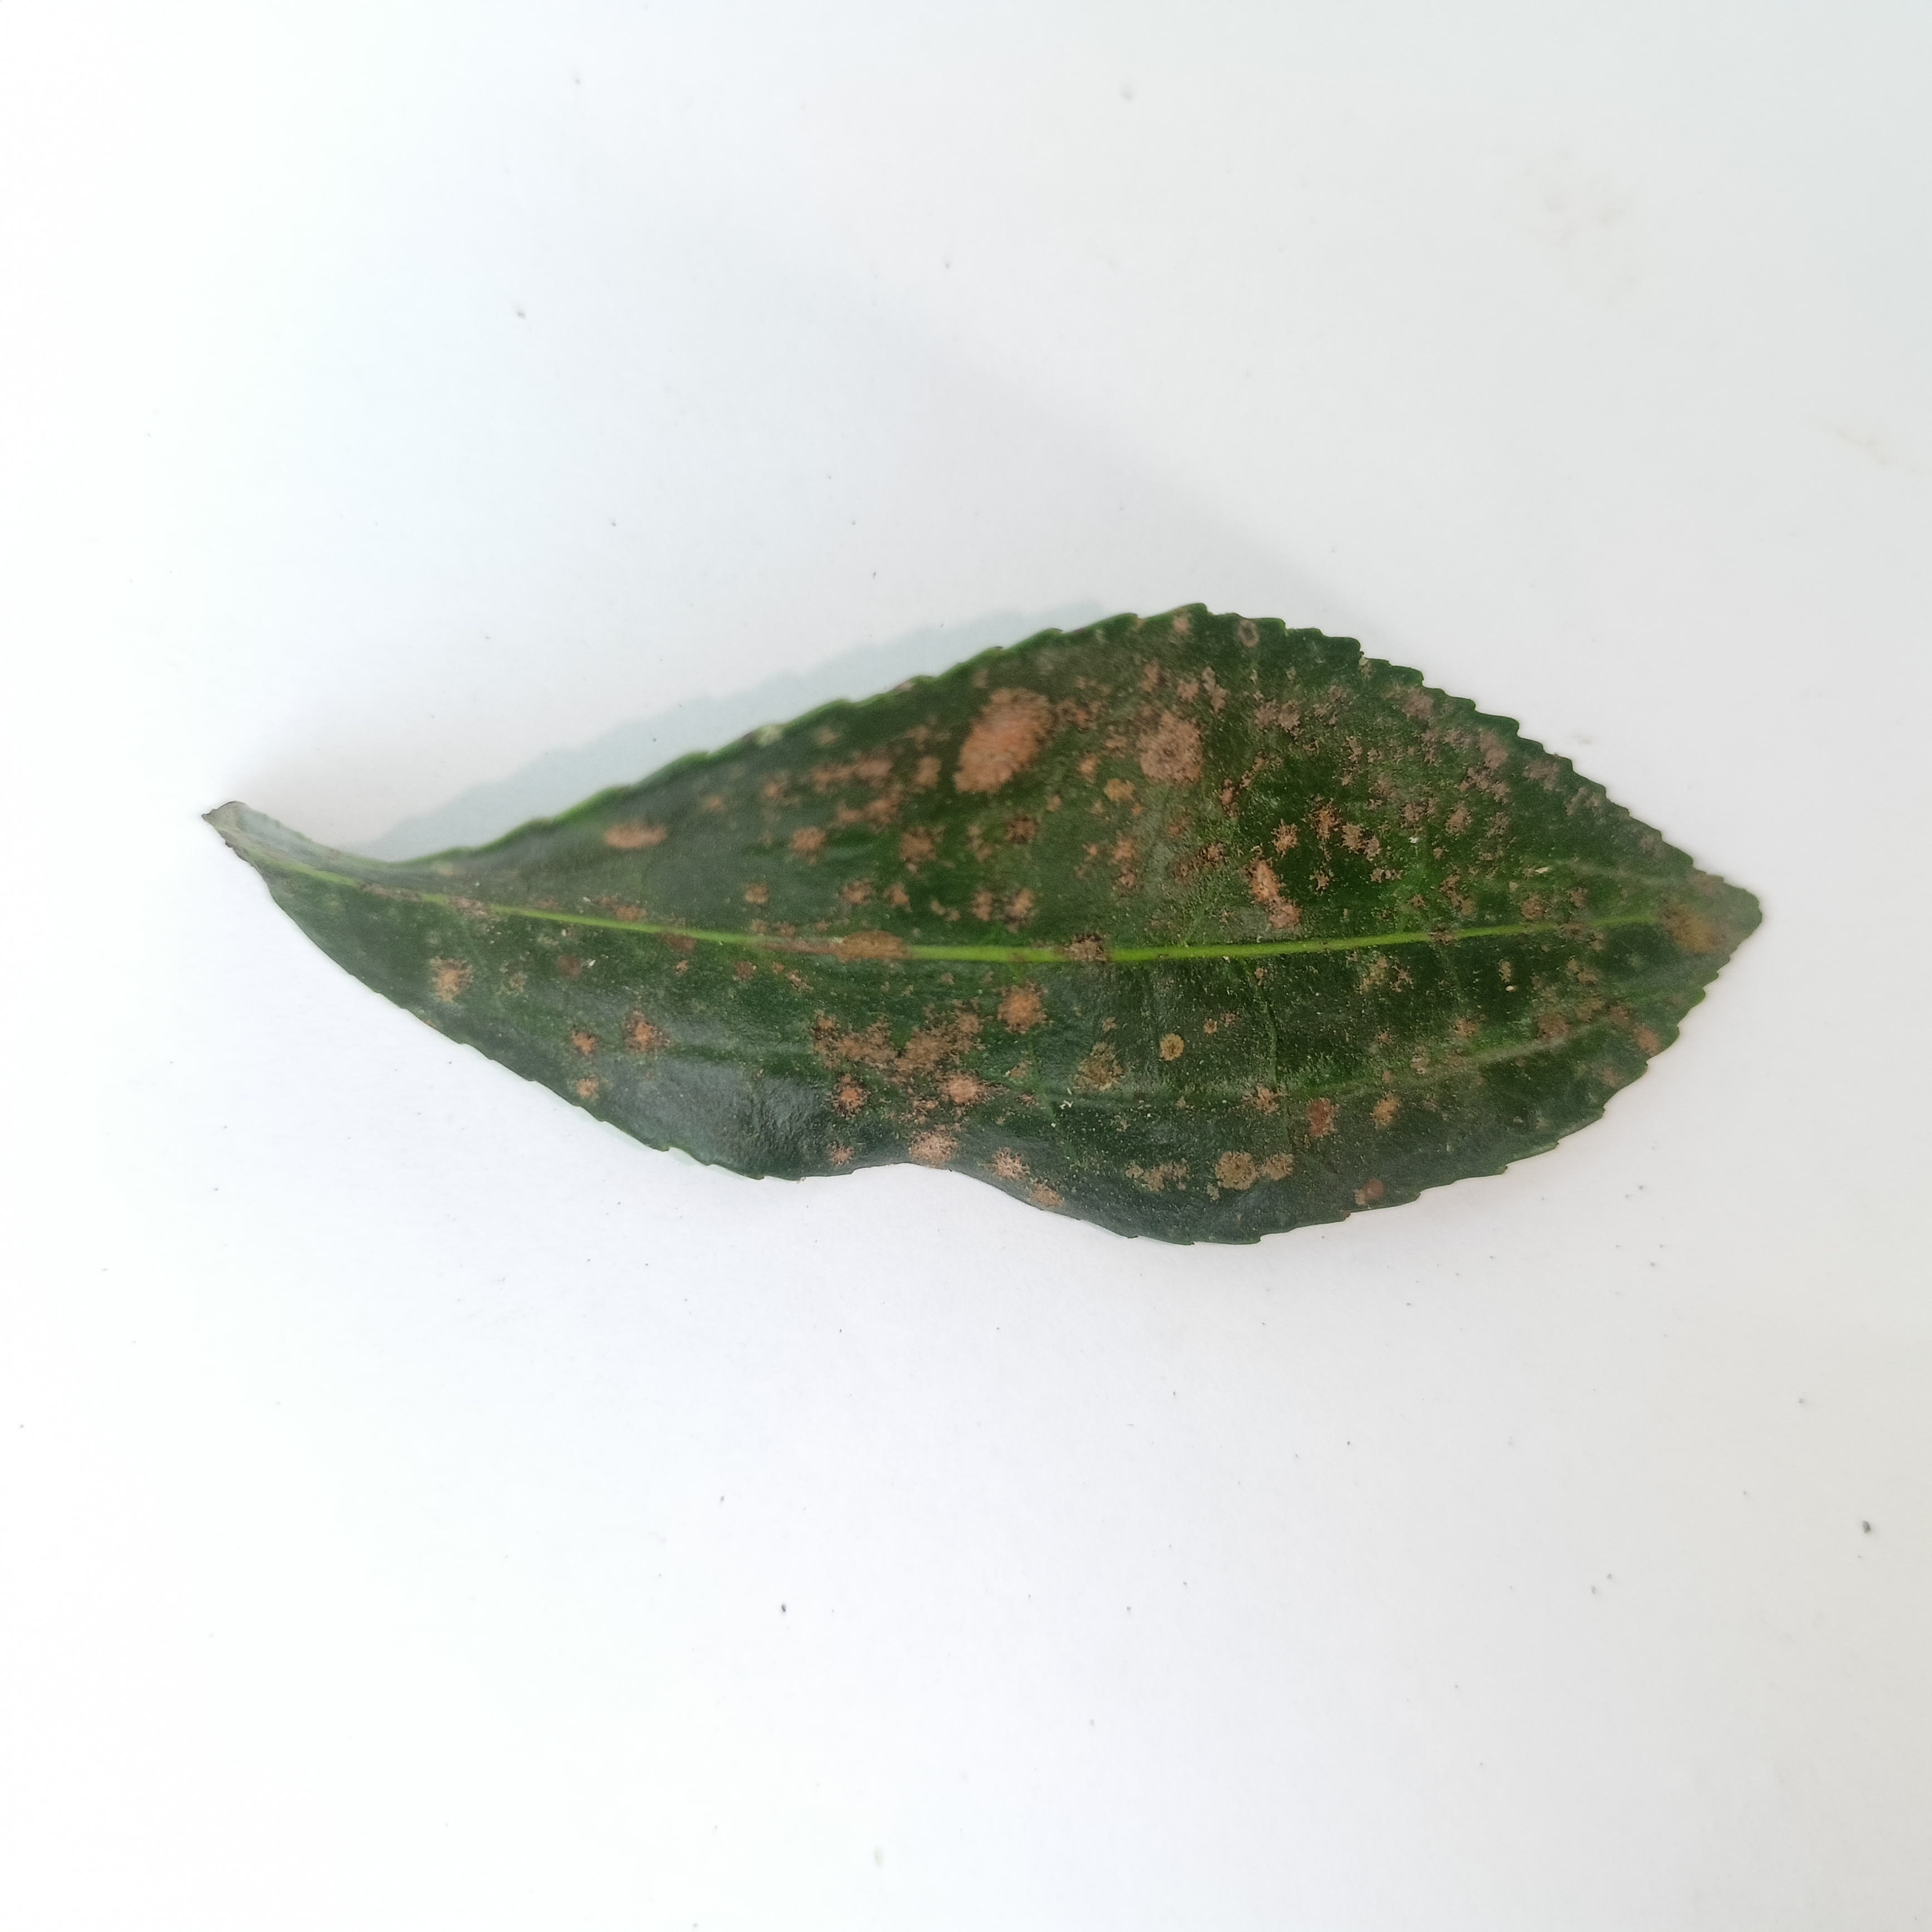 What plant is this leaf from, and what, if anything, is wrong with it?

tea, algal leaf
